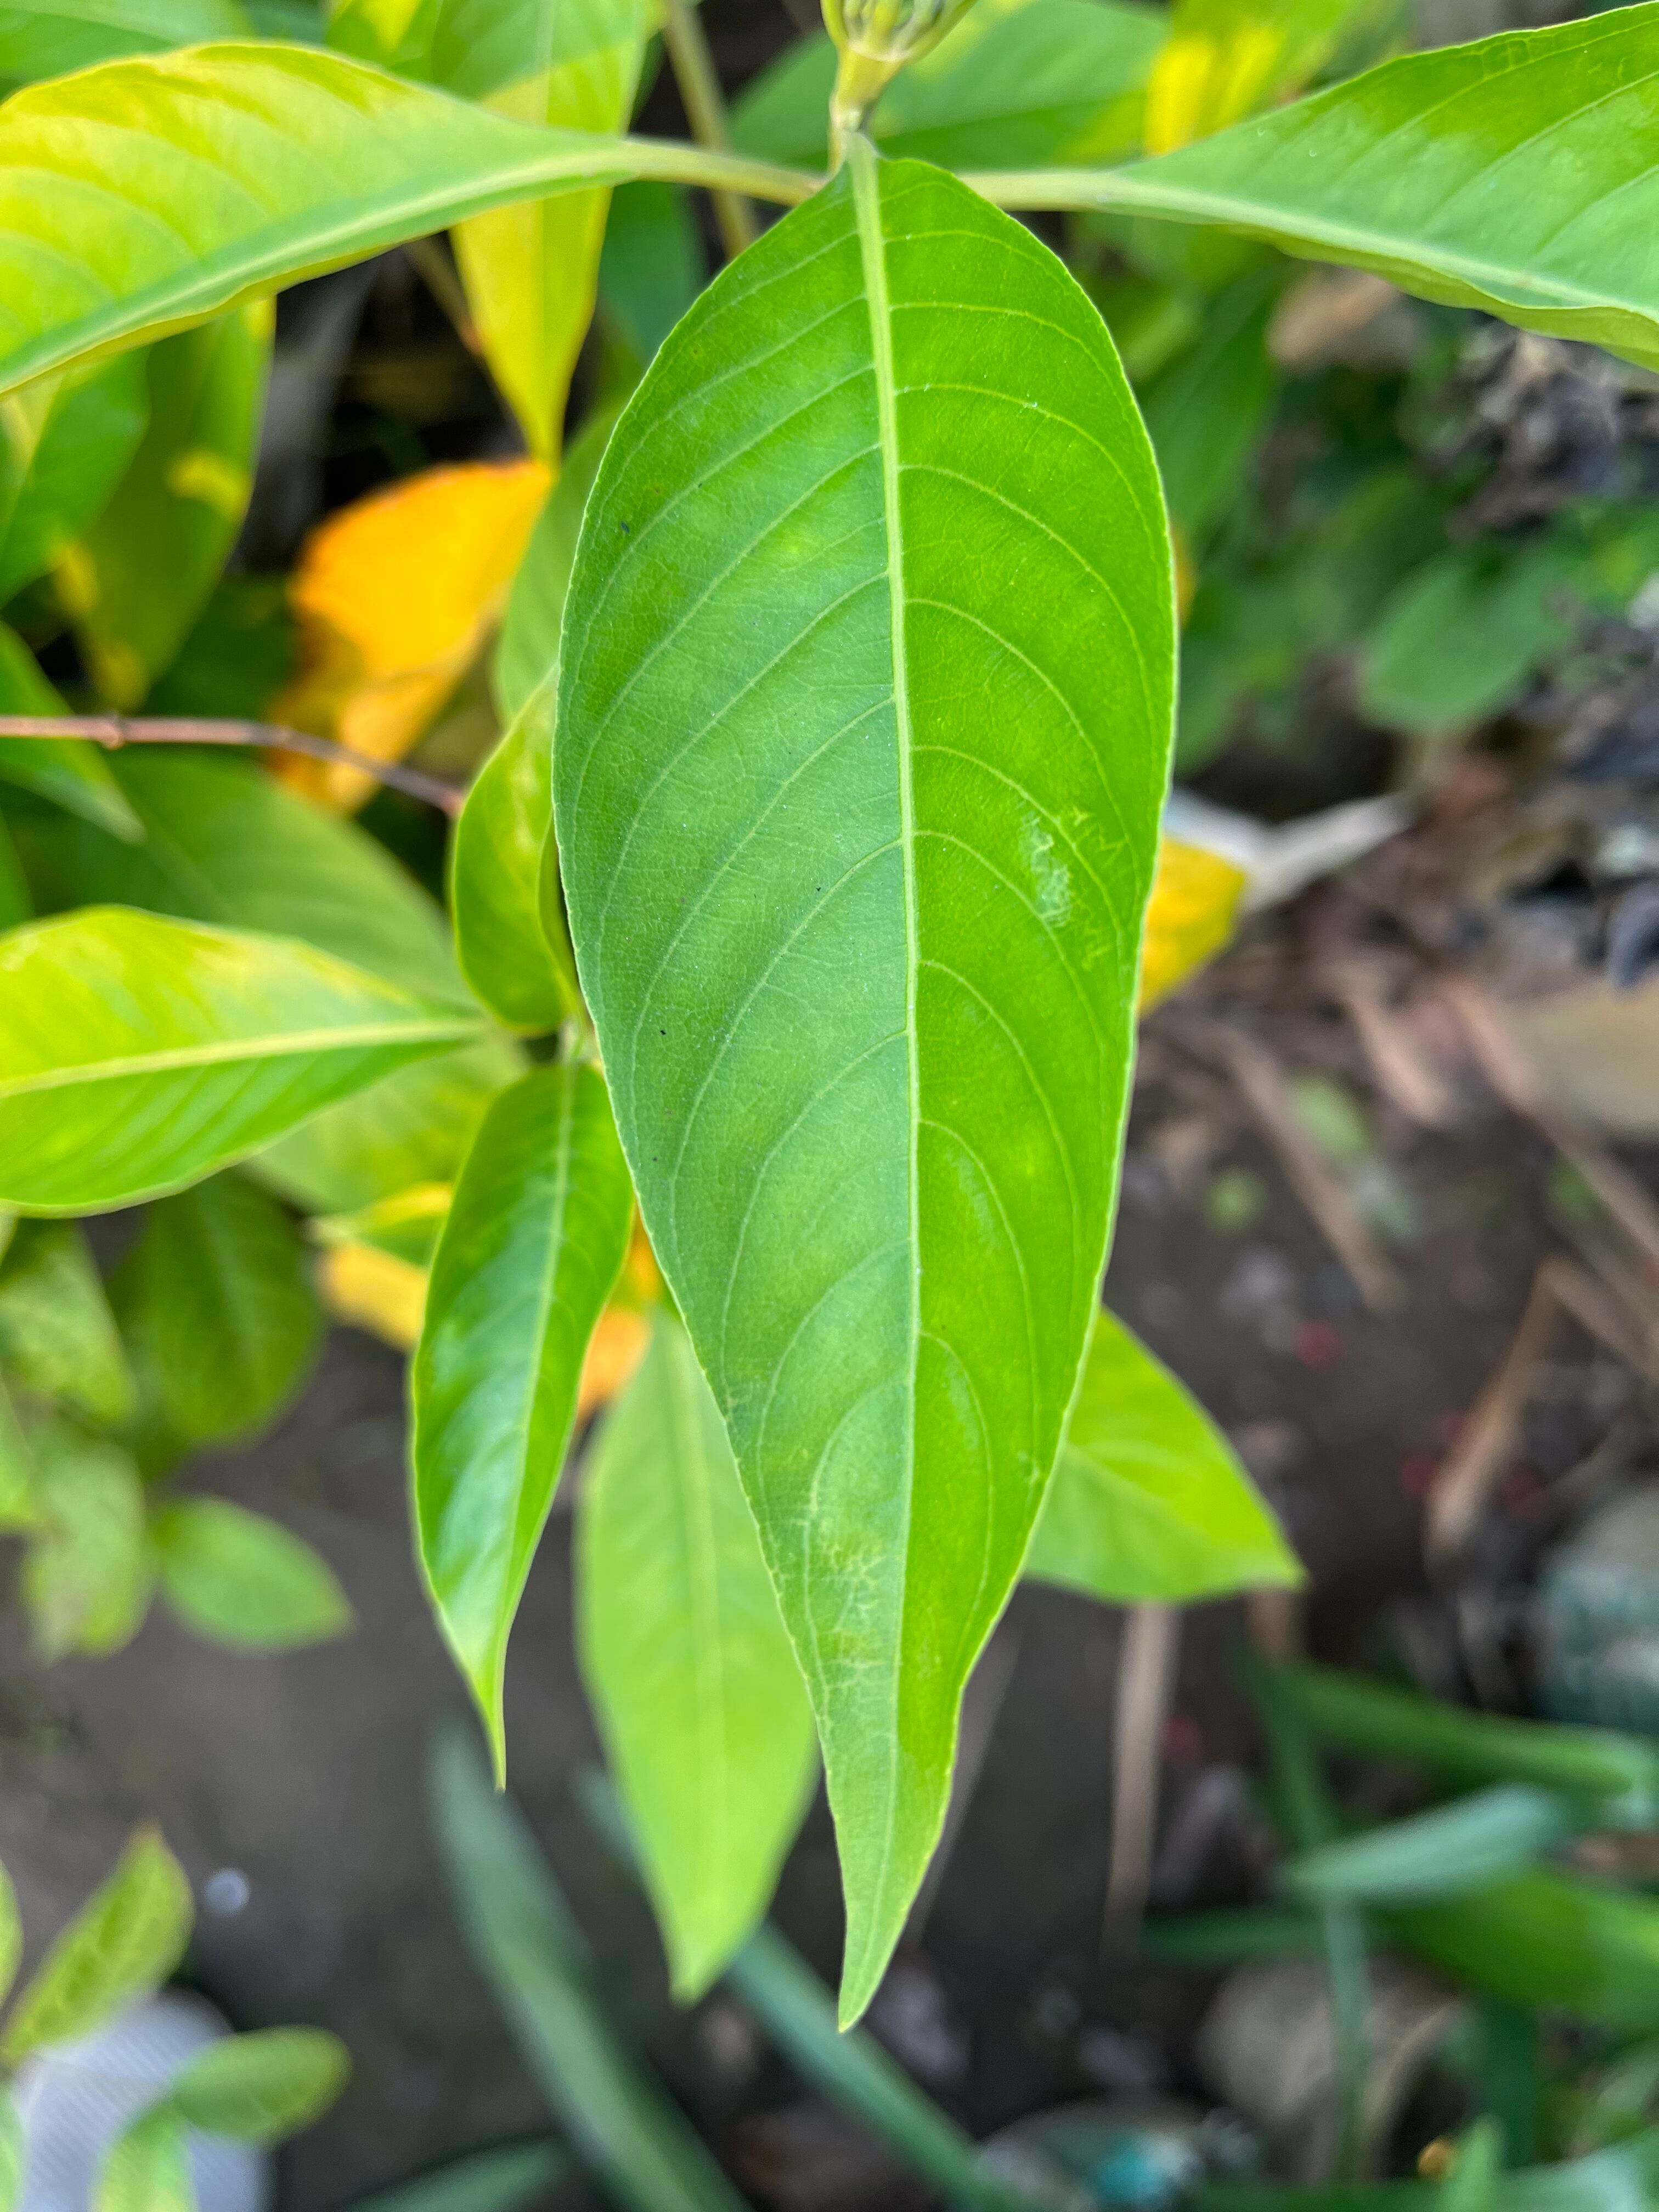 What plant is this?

vasaka
